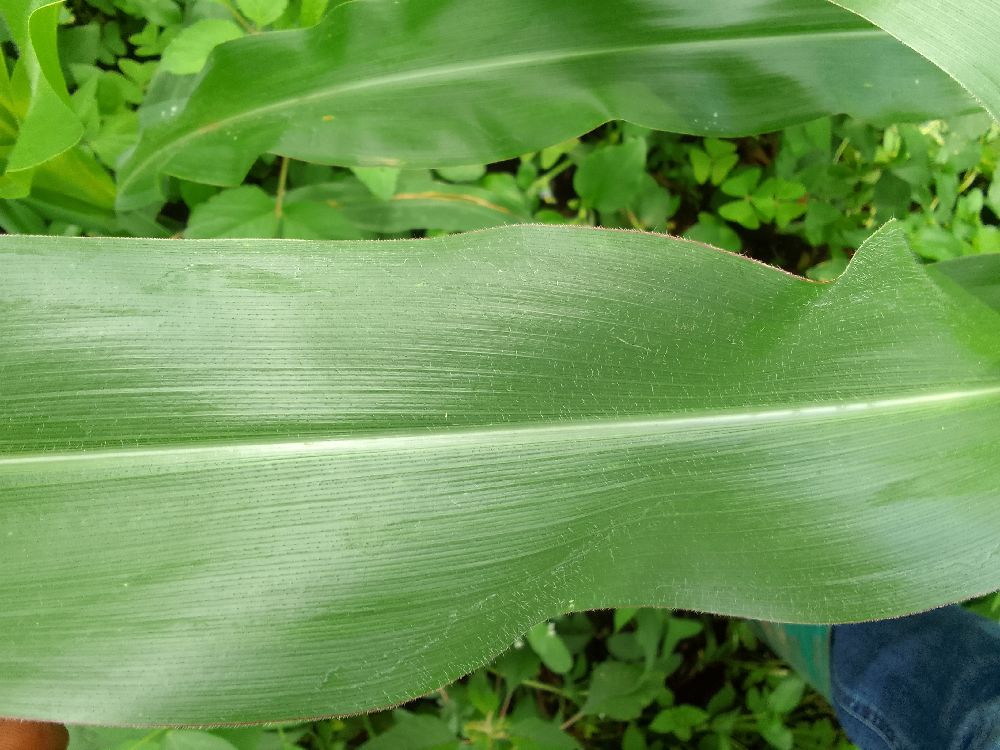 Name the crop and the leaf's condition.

maize, healthy
